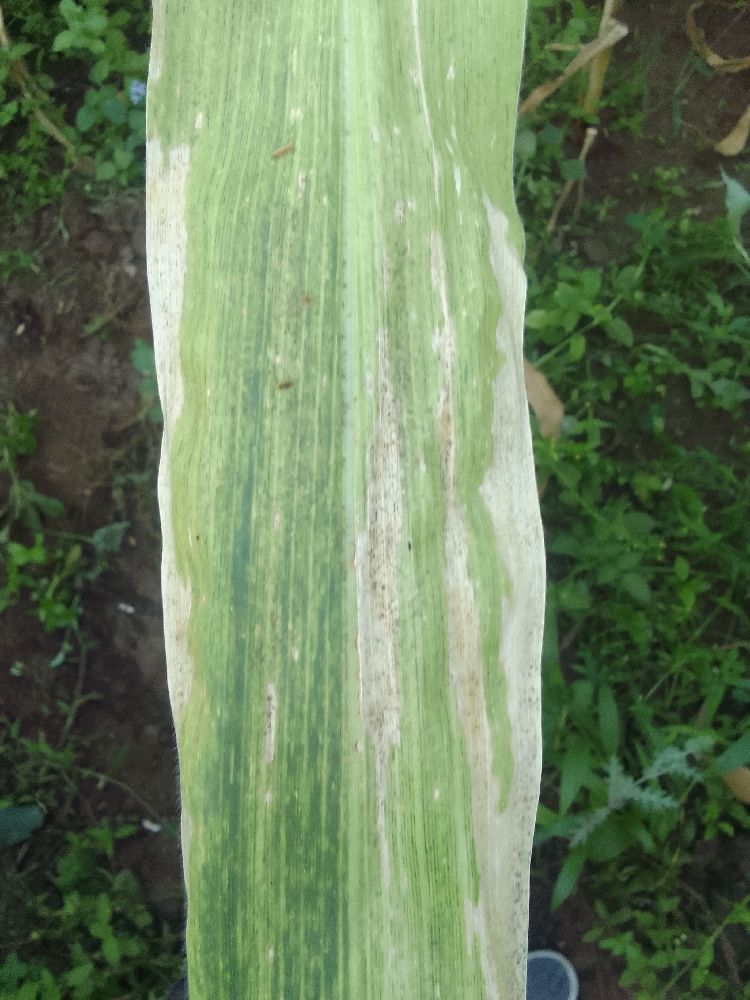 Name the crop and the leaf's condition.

maize, maize lethal necrosis
